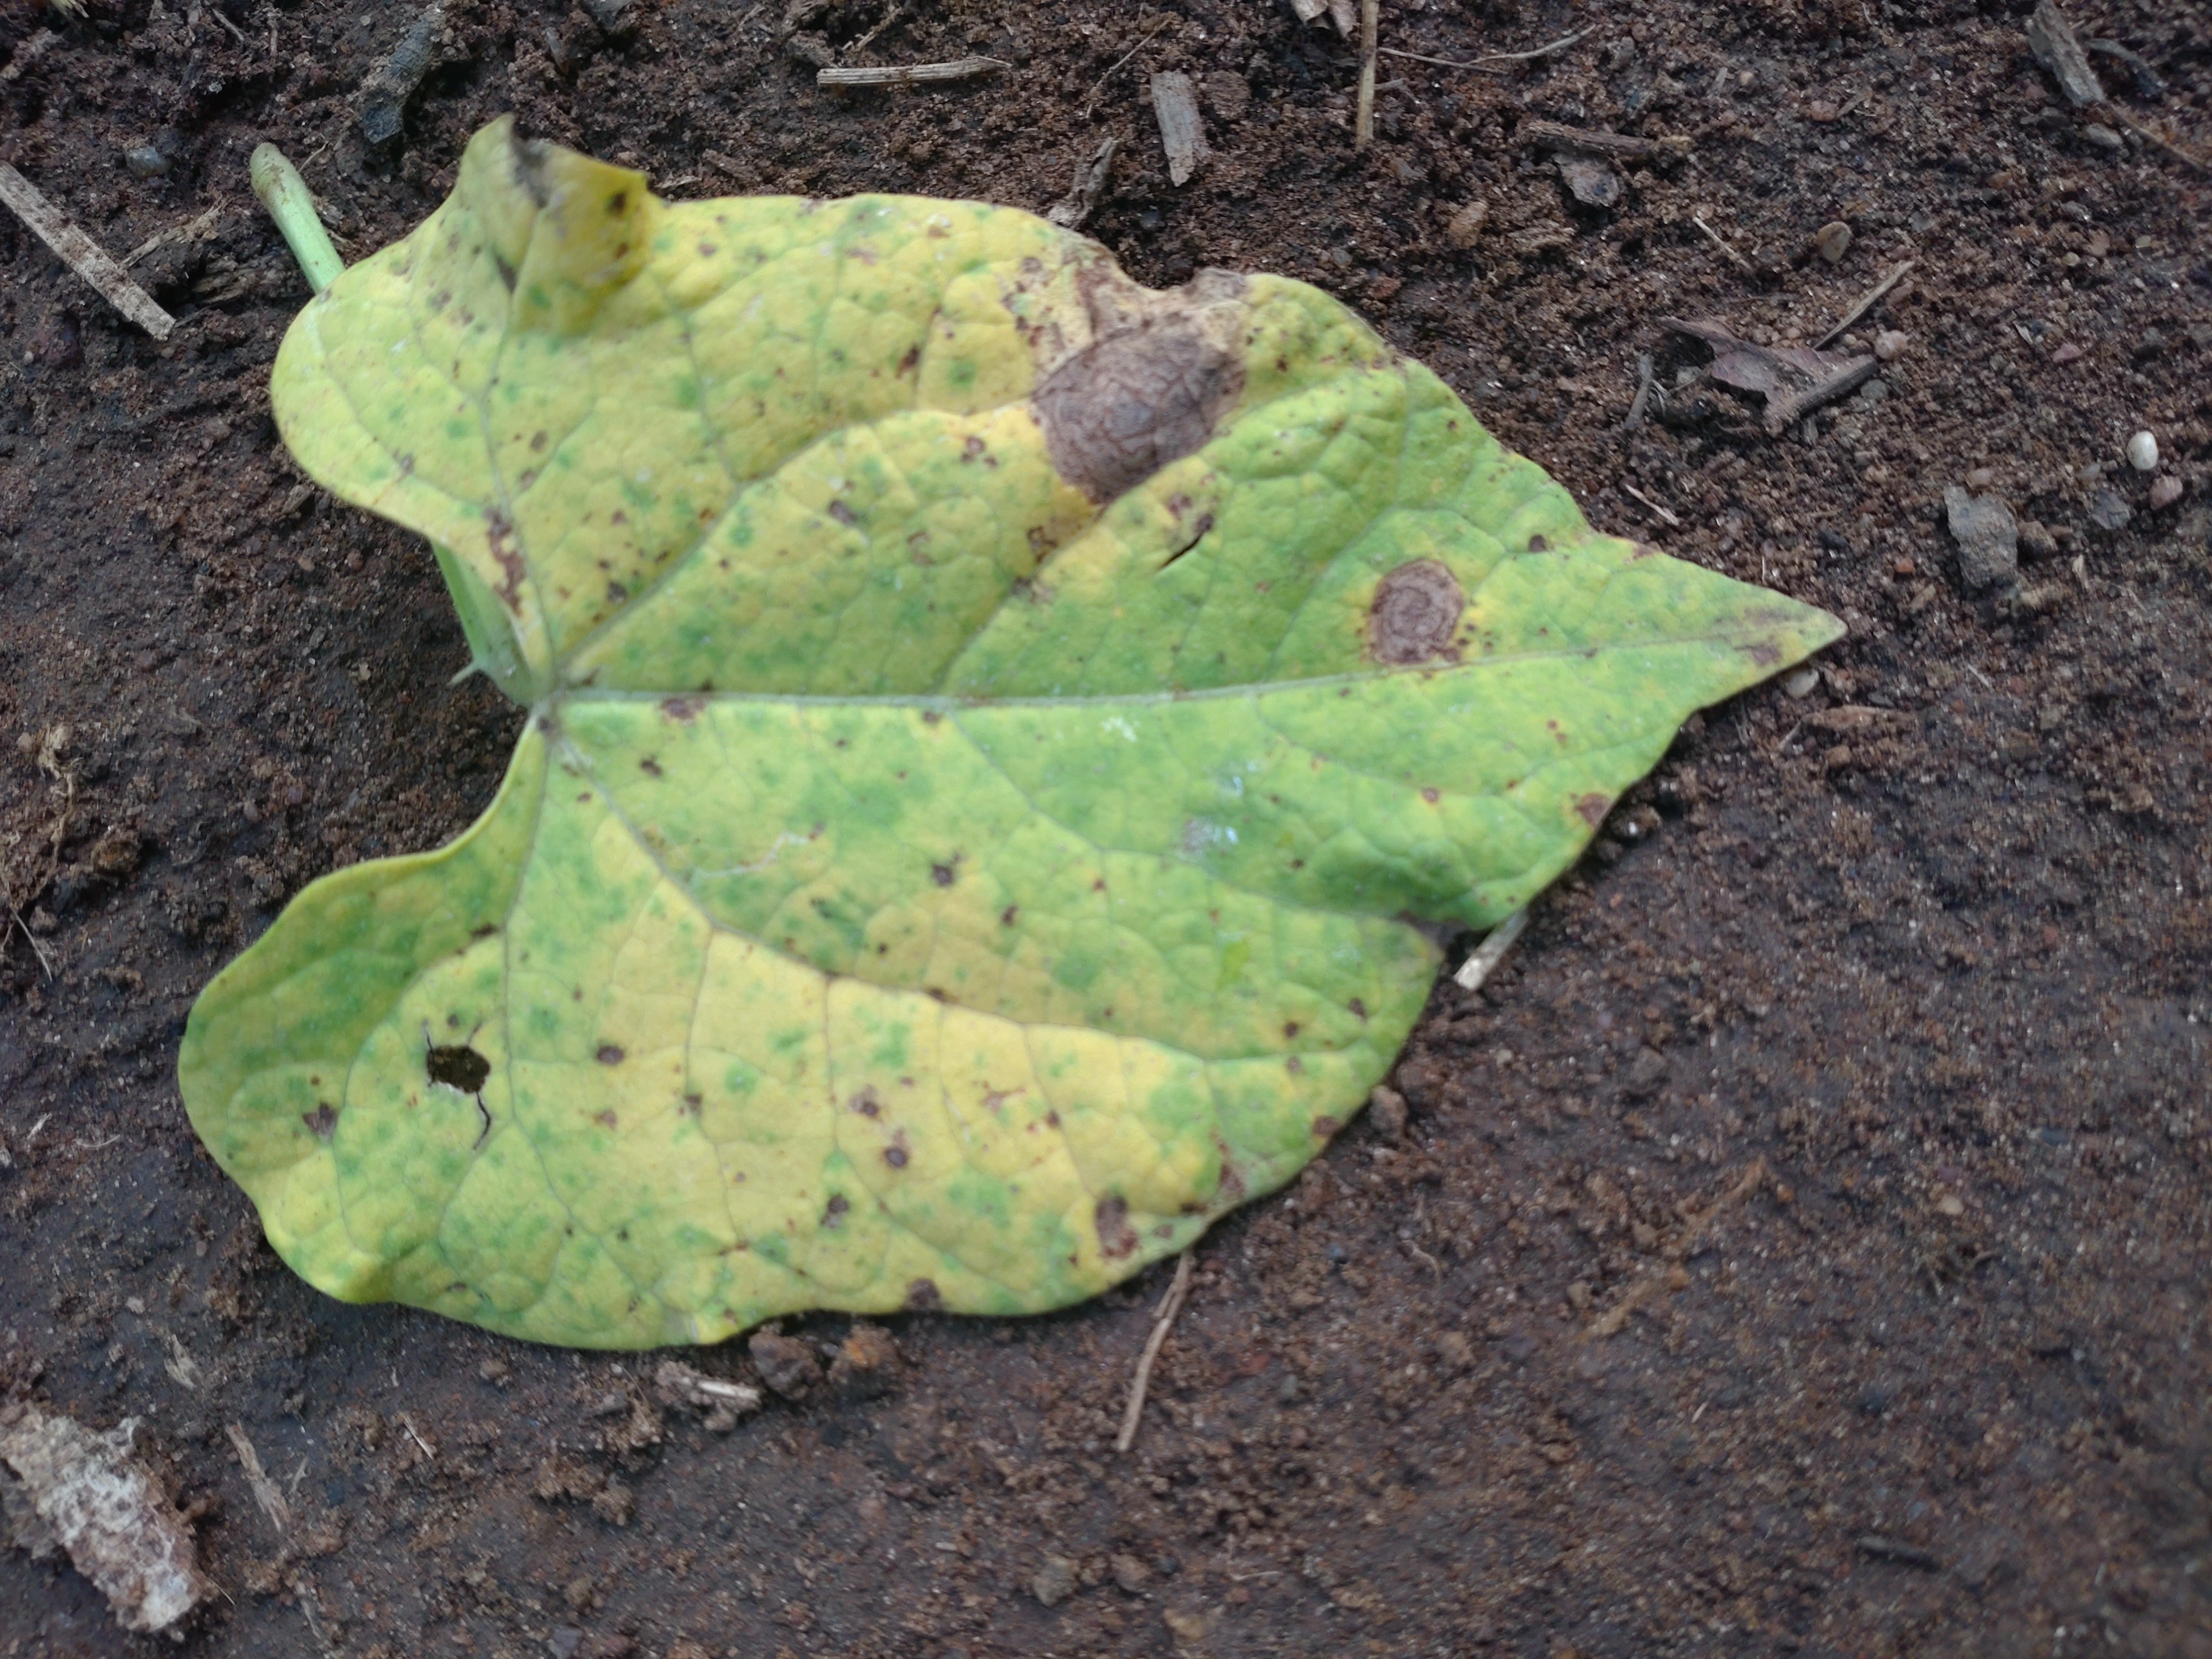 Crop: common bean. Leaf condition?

anthracnose
